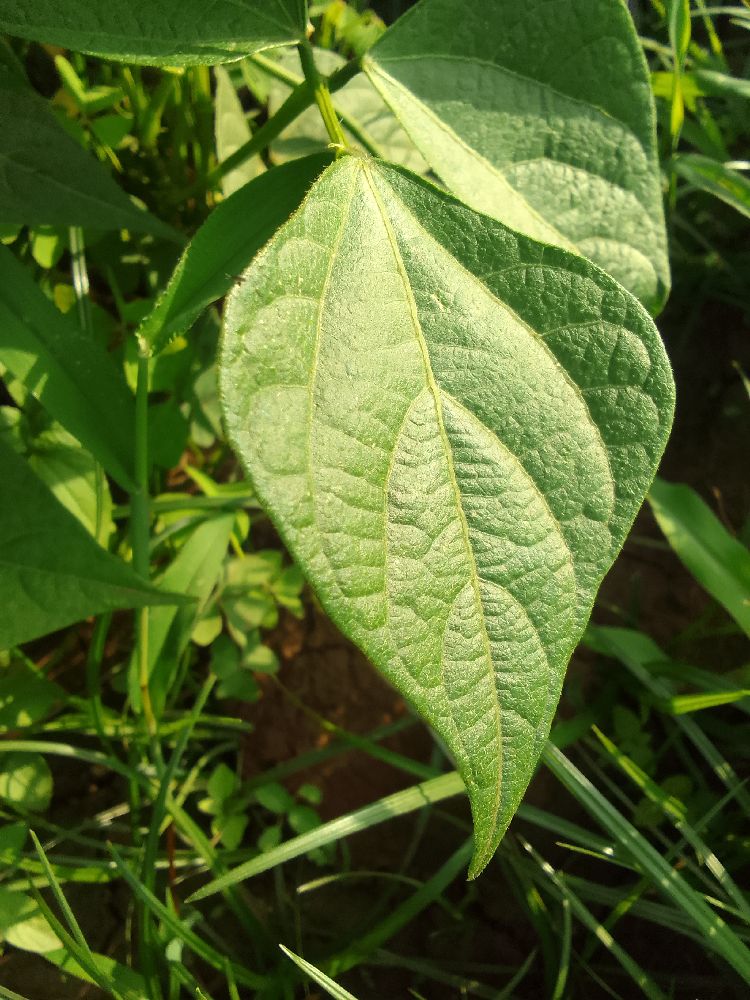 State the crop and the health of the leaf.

common bean, healthy
